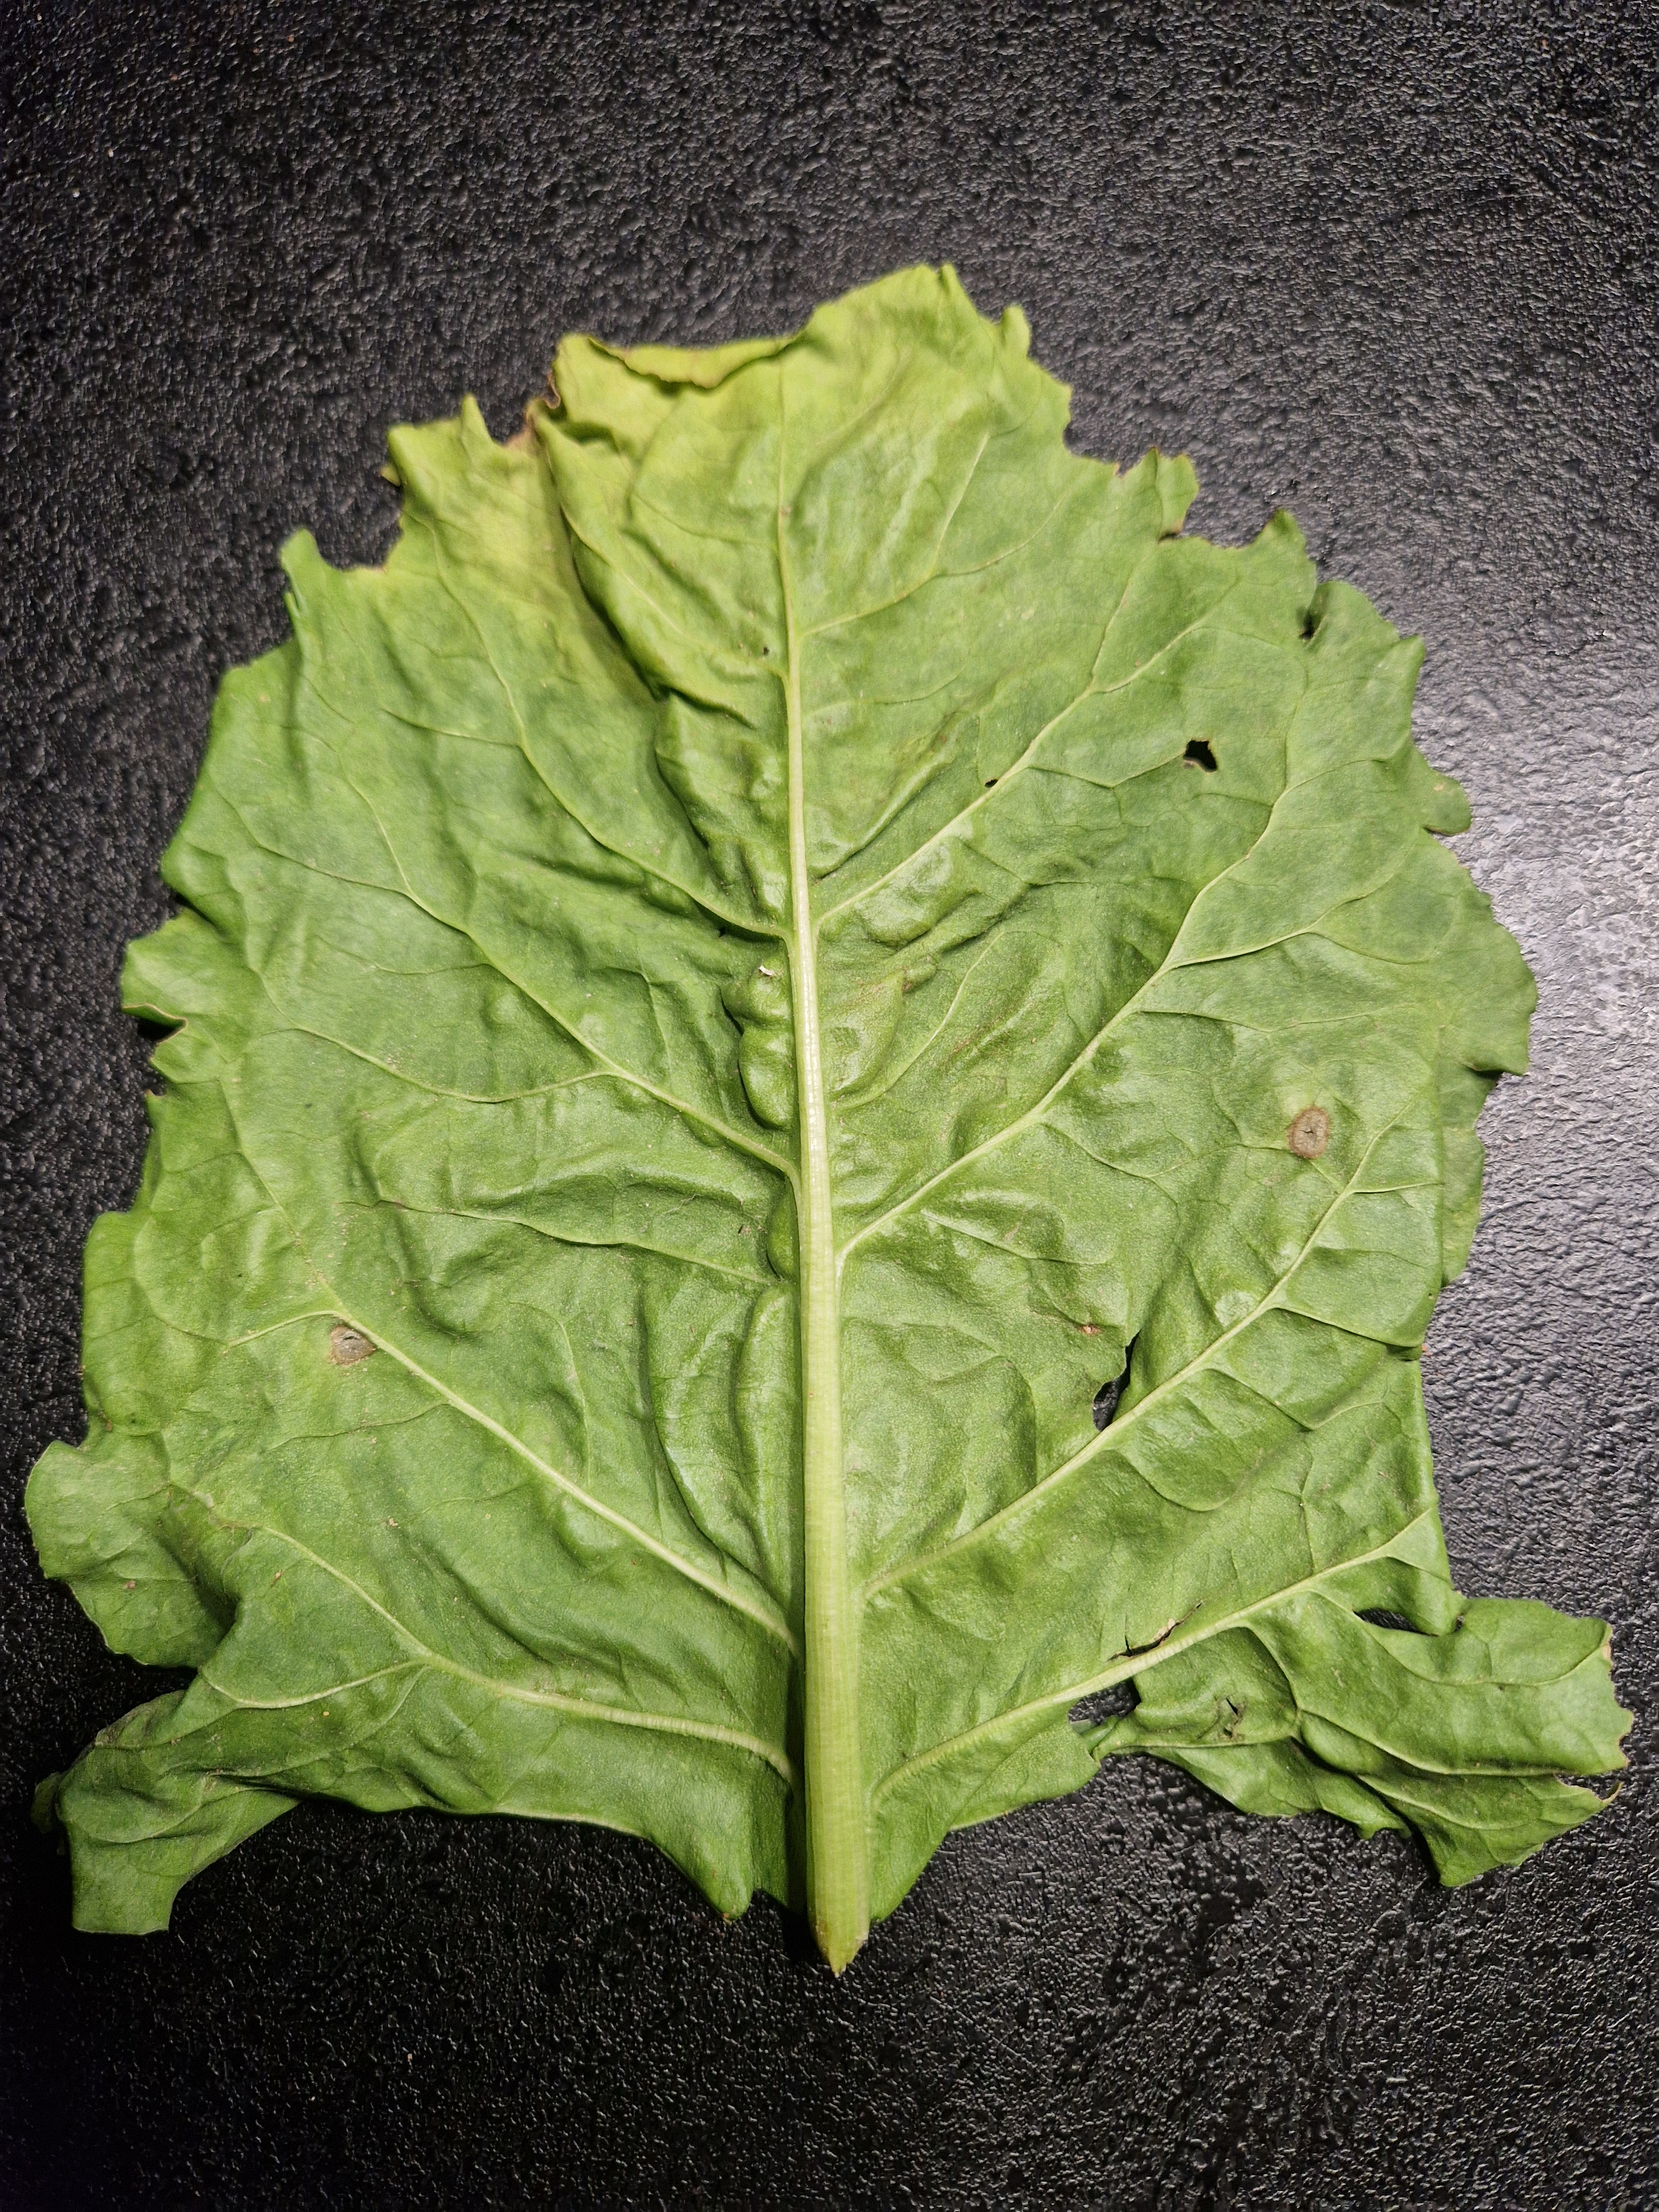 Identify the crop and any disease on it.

beet, cercospora
